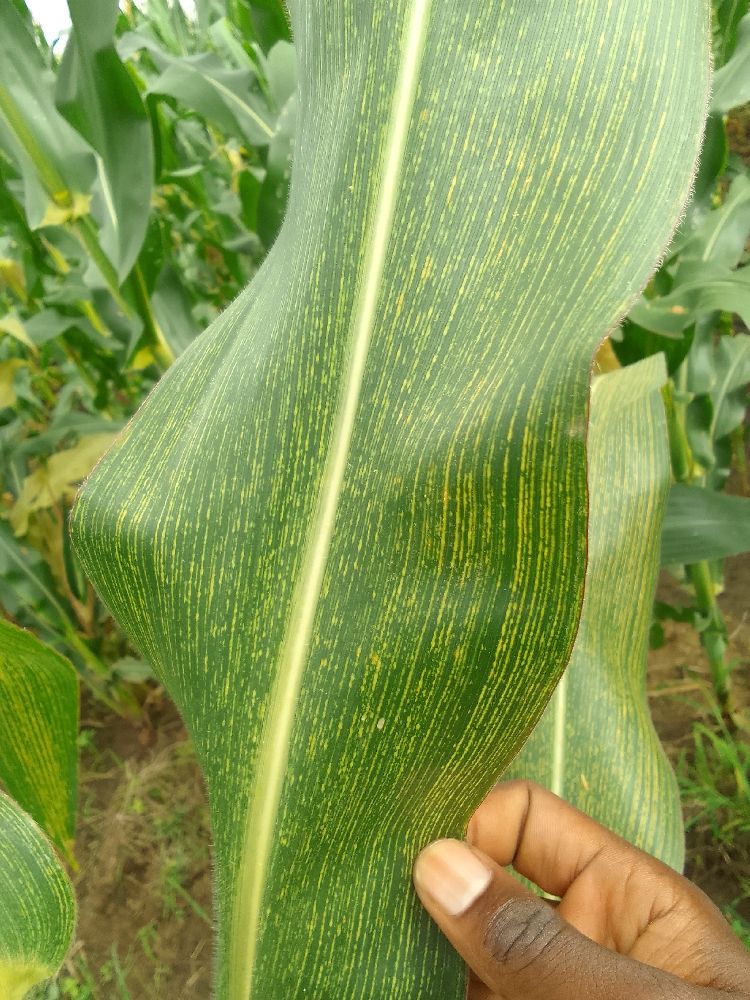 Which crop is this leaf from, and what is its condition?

maize, maize streak virus
